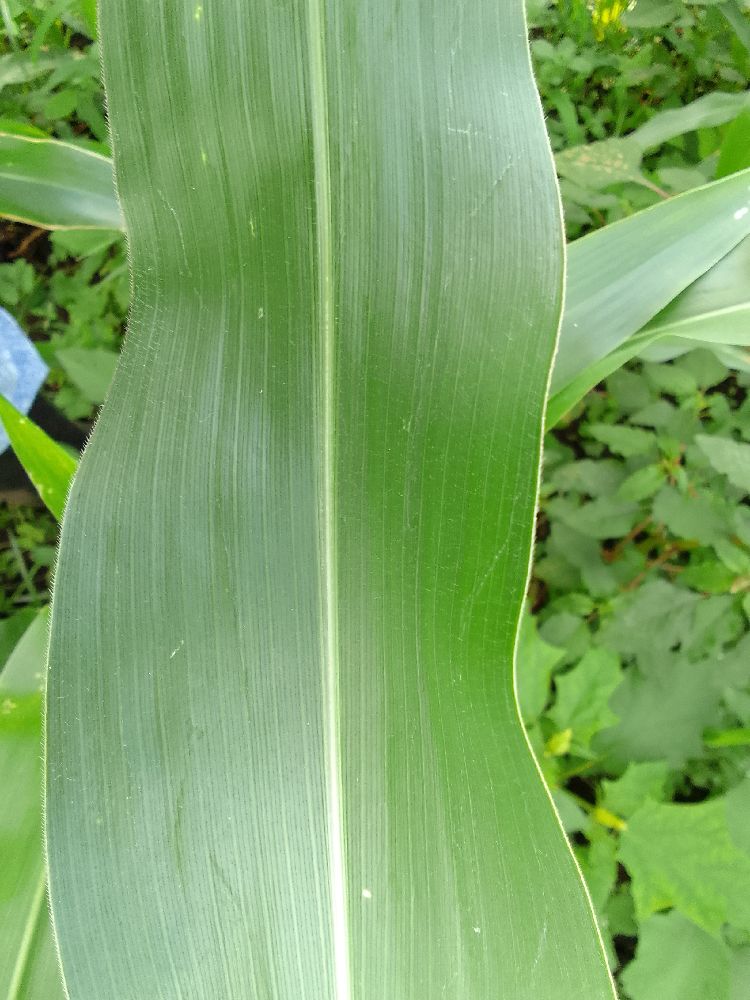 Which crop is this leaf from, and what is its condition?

maize, healthy
